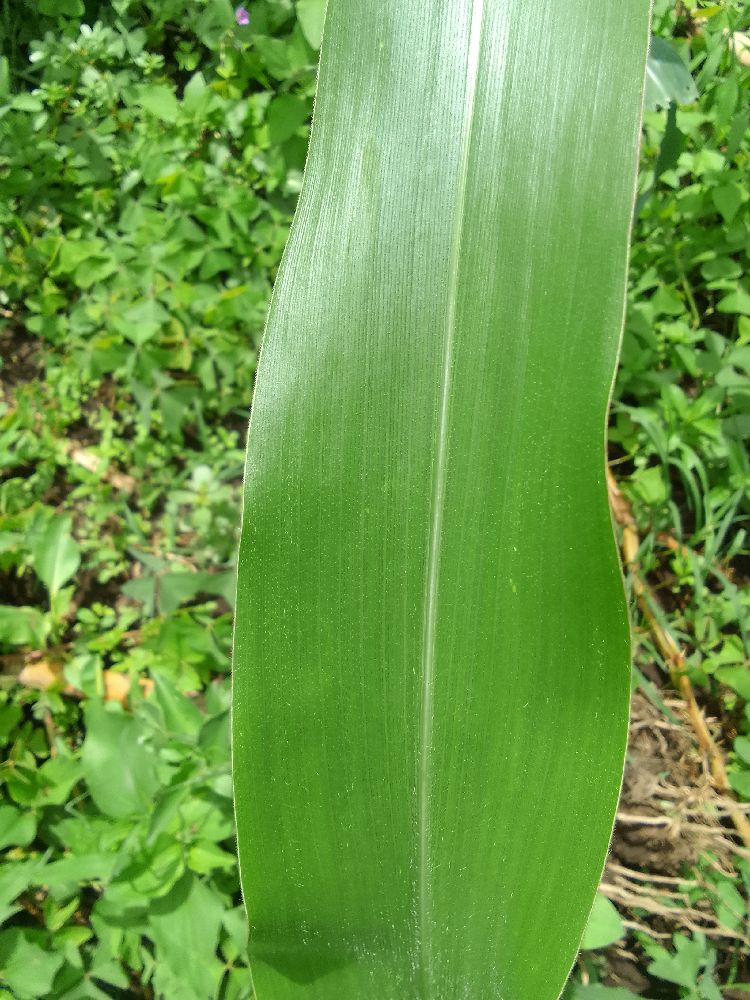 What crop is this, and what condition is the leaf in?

maize, healthy
